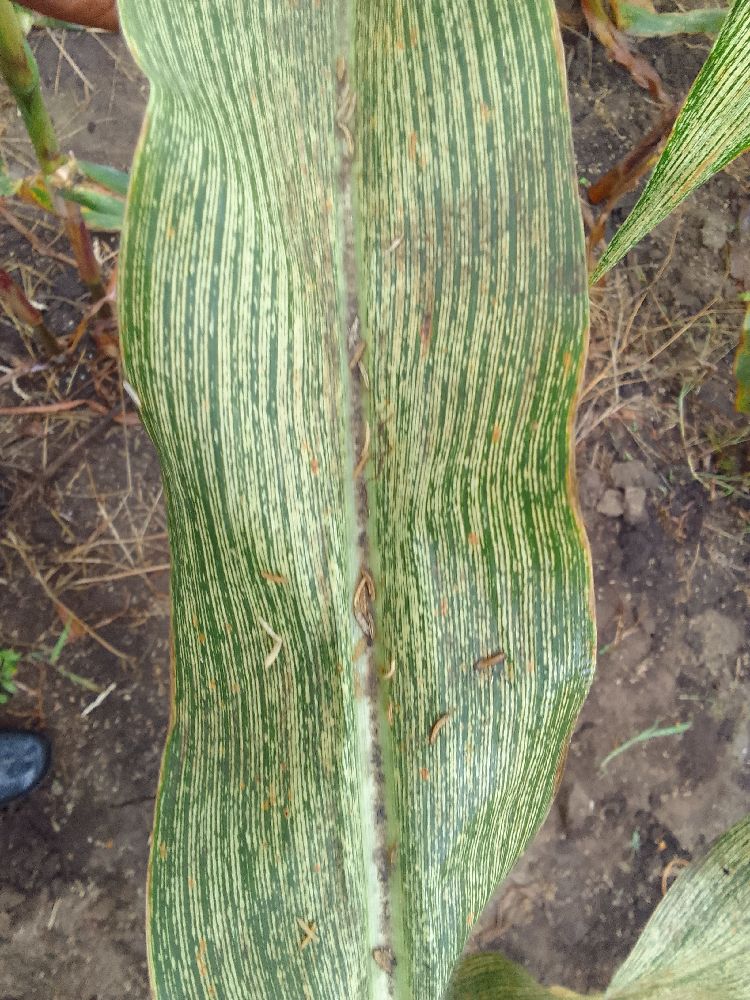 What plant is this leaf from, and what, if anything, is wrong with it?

maize, maize streak virus
